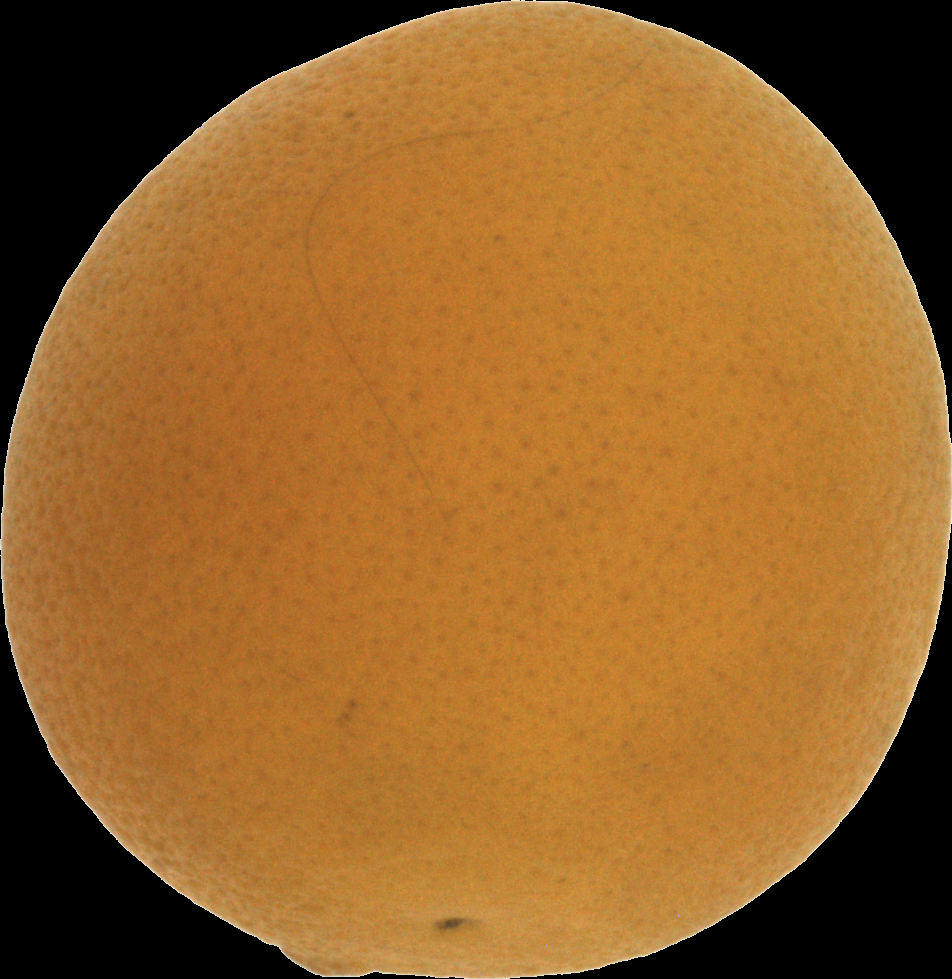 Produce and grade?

orange, bad
